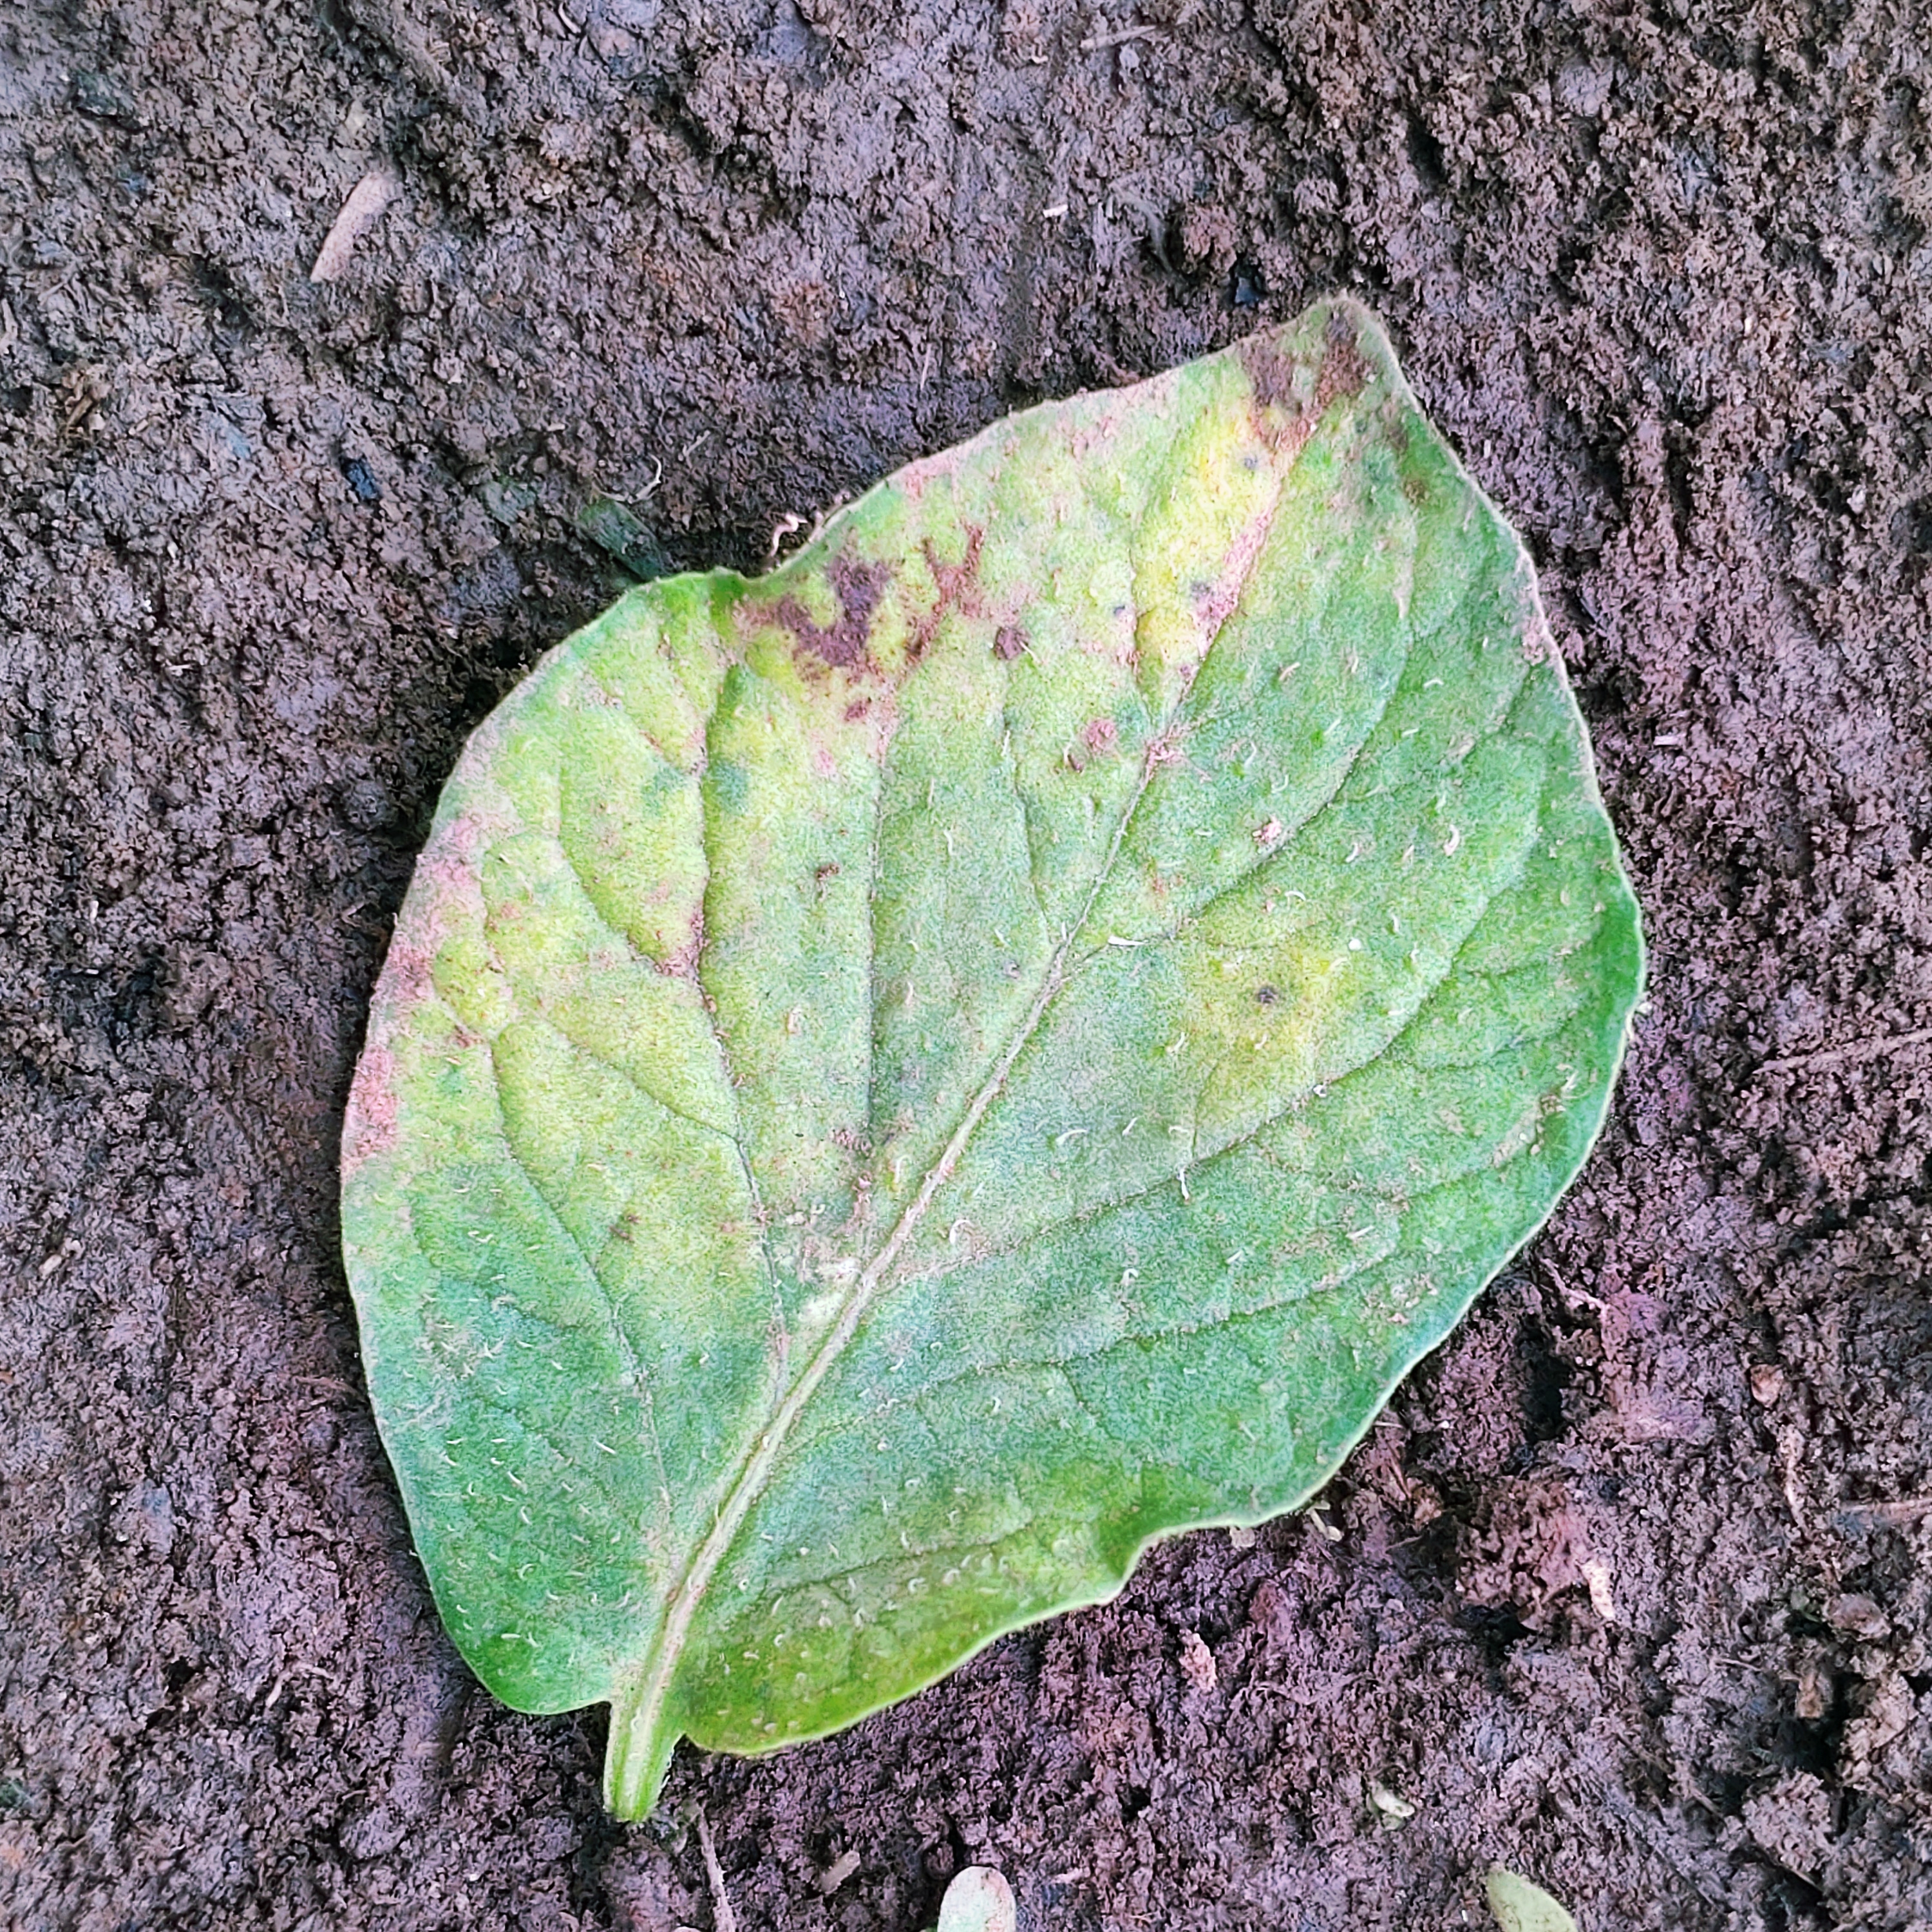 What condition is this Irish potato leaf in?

late blight
